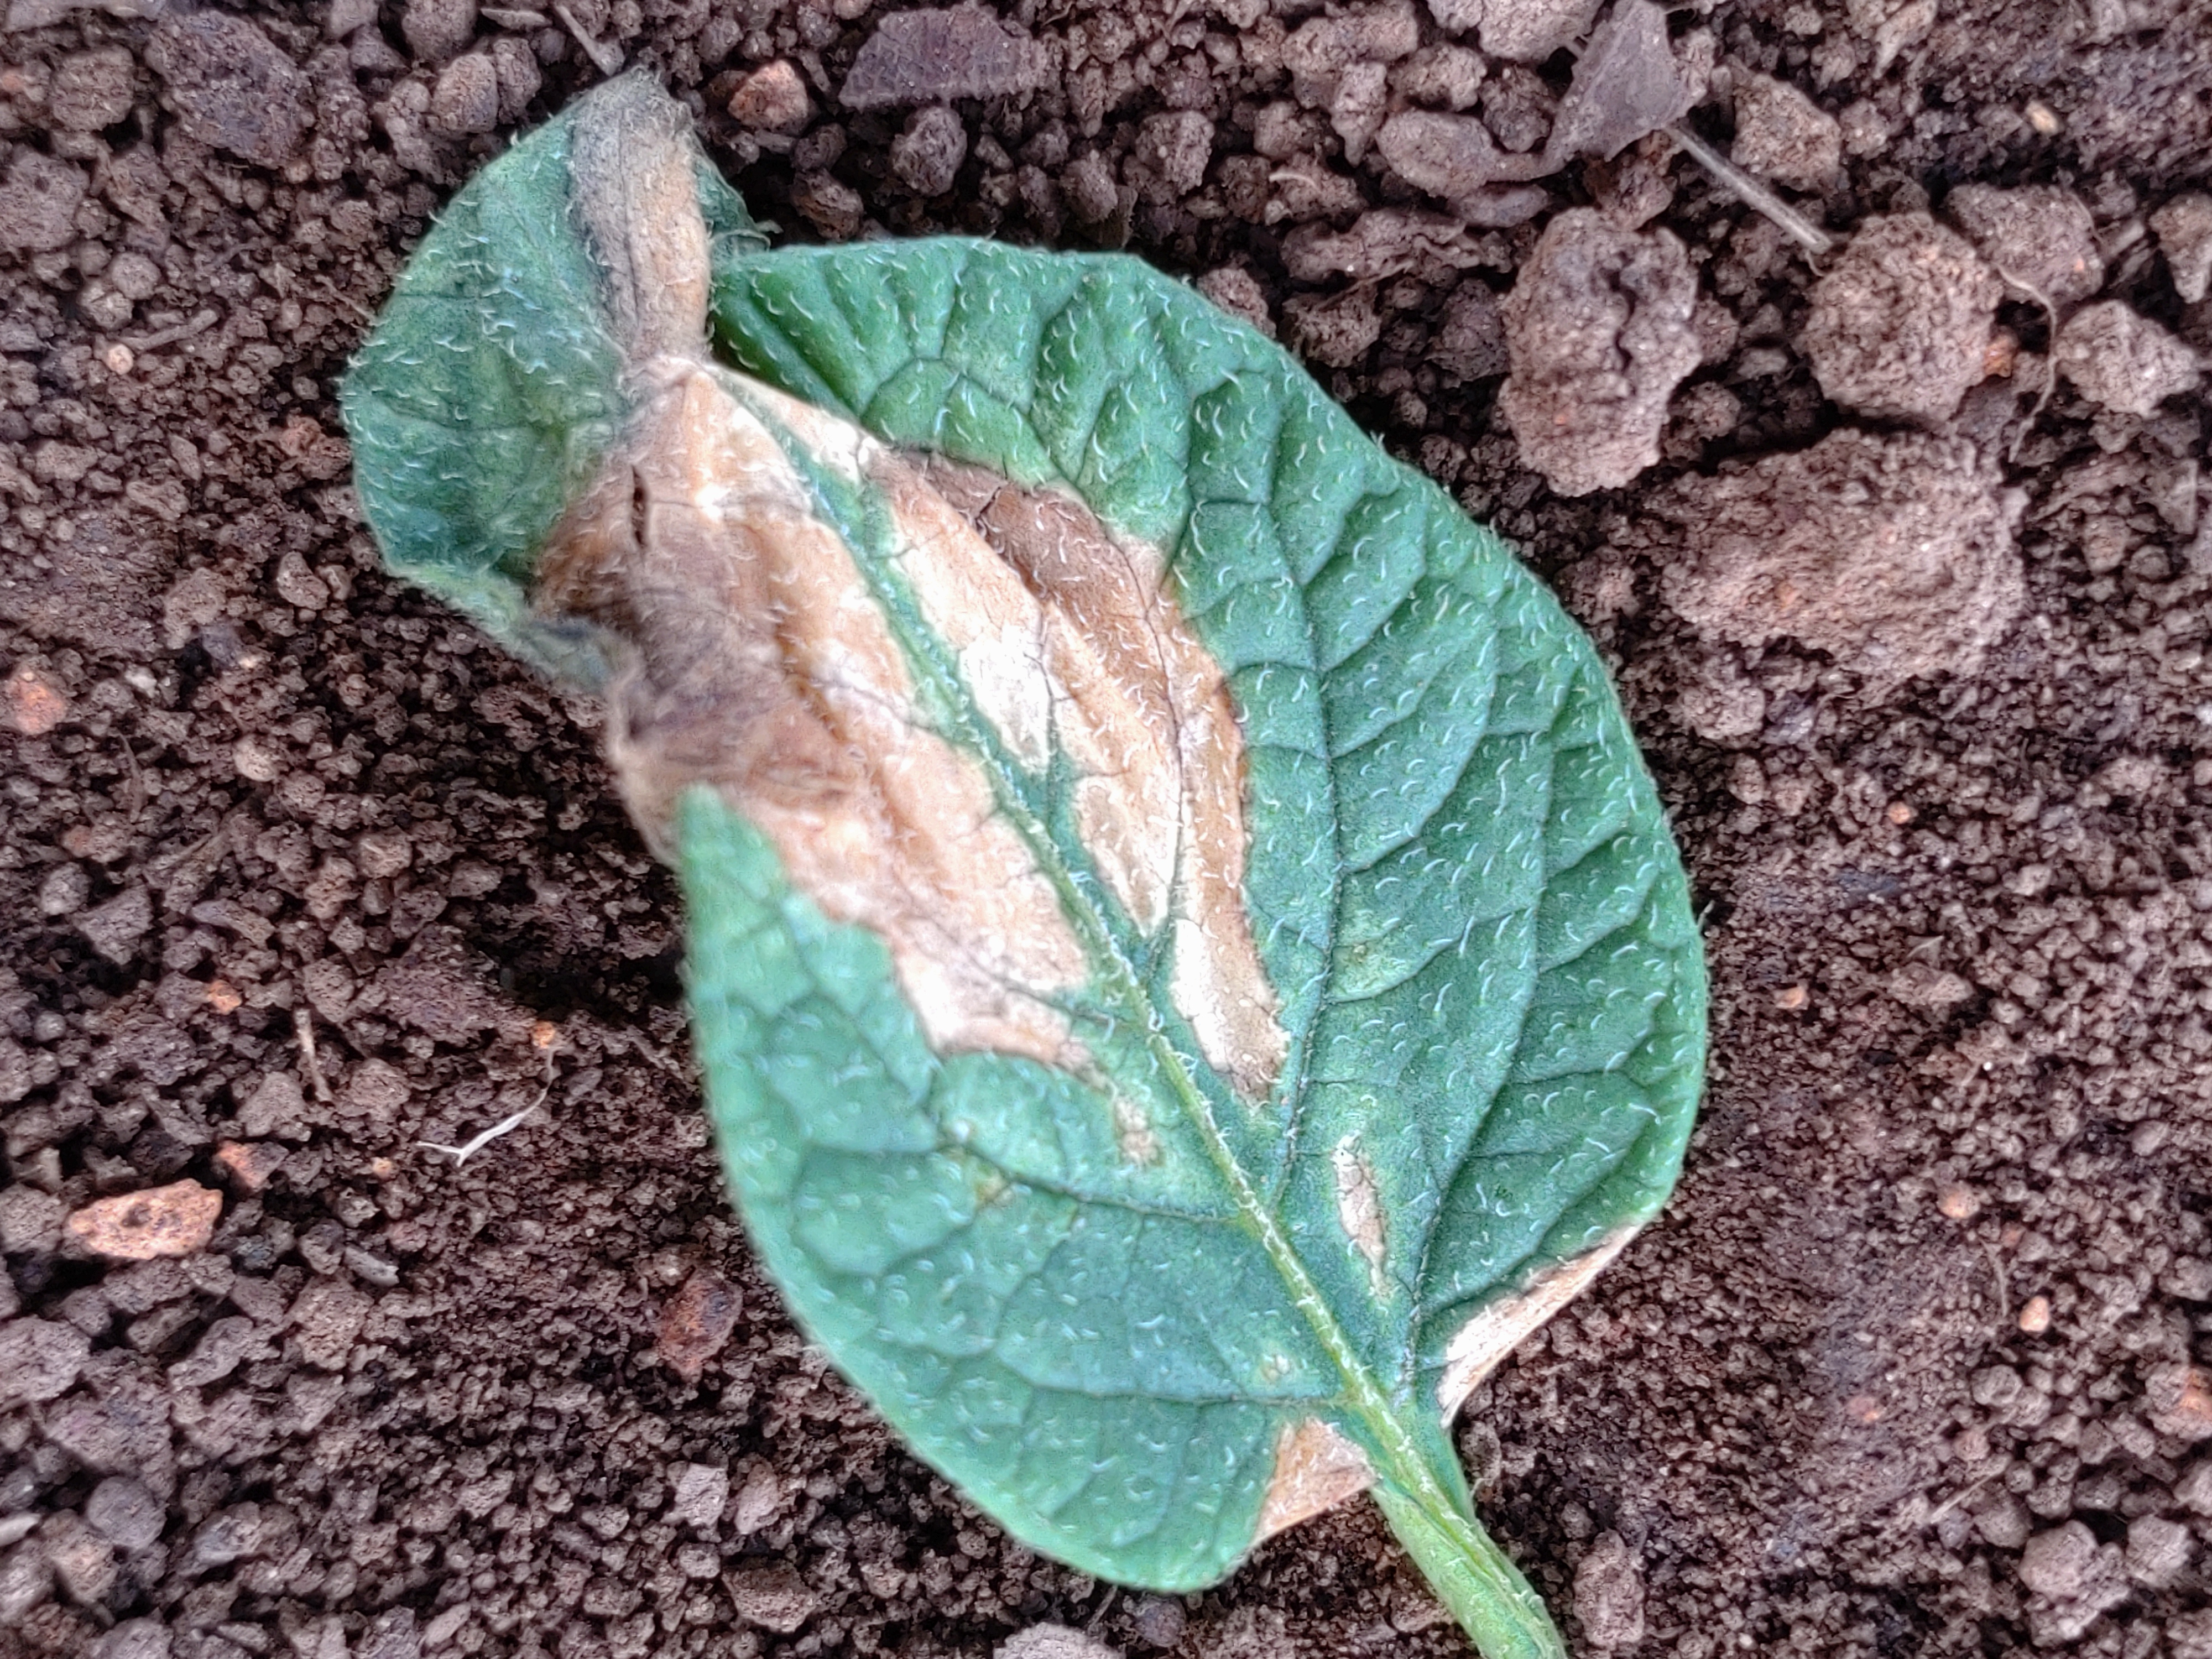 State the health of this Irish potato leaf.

early blight
